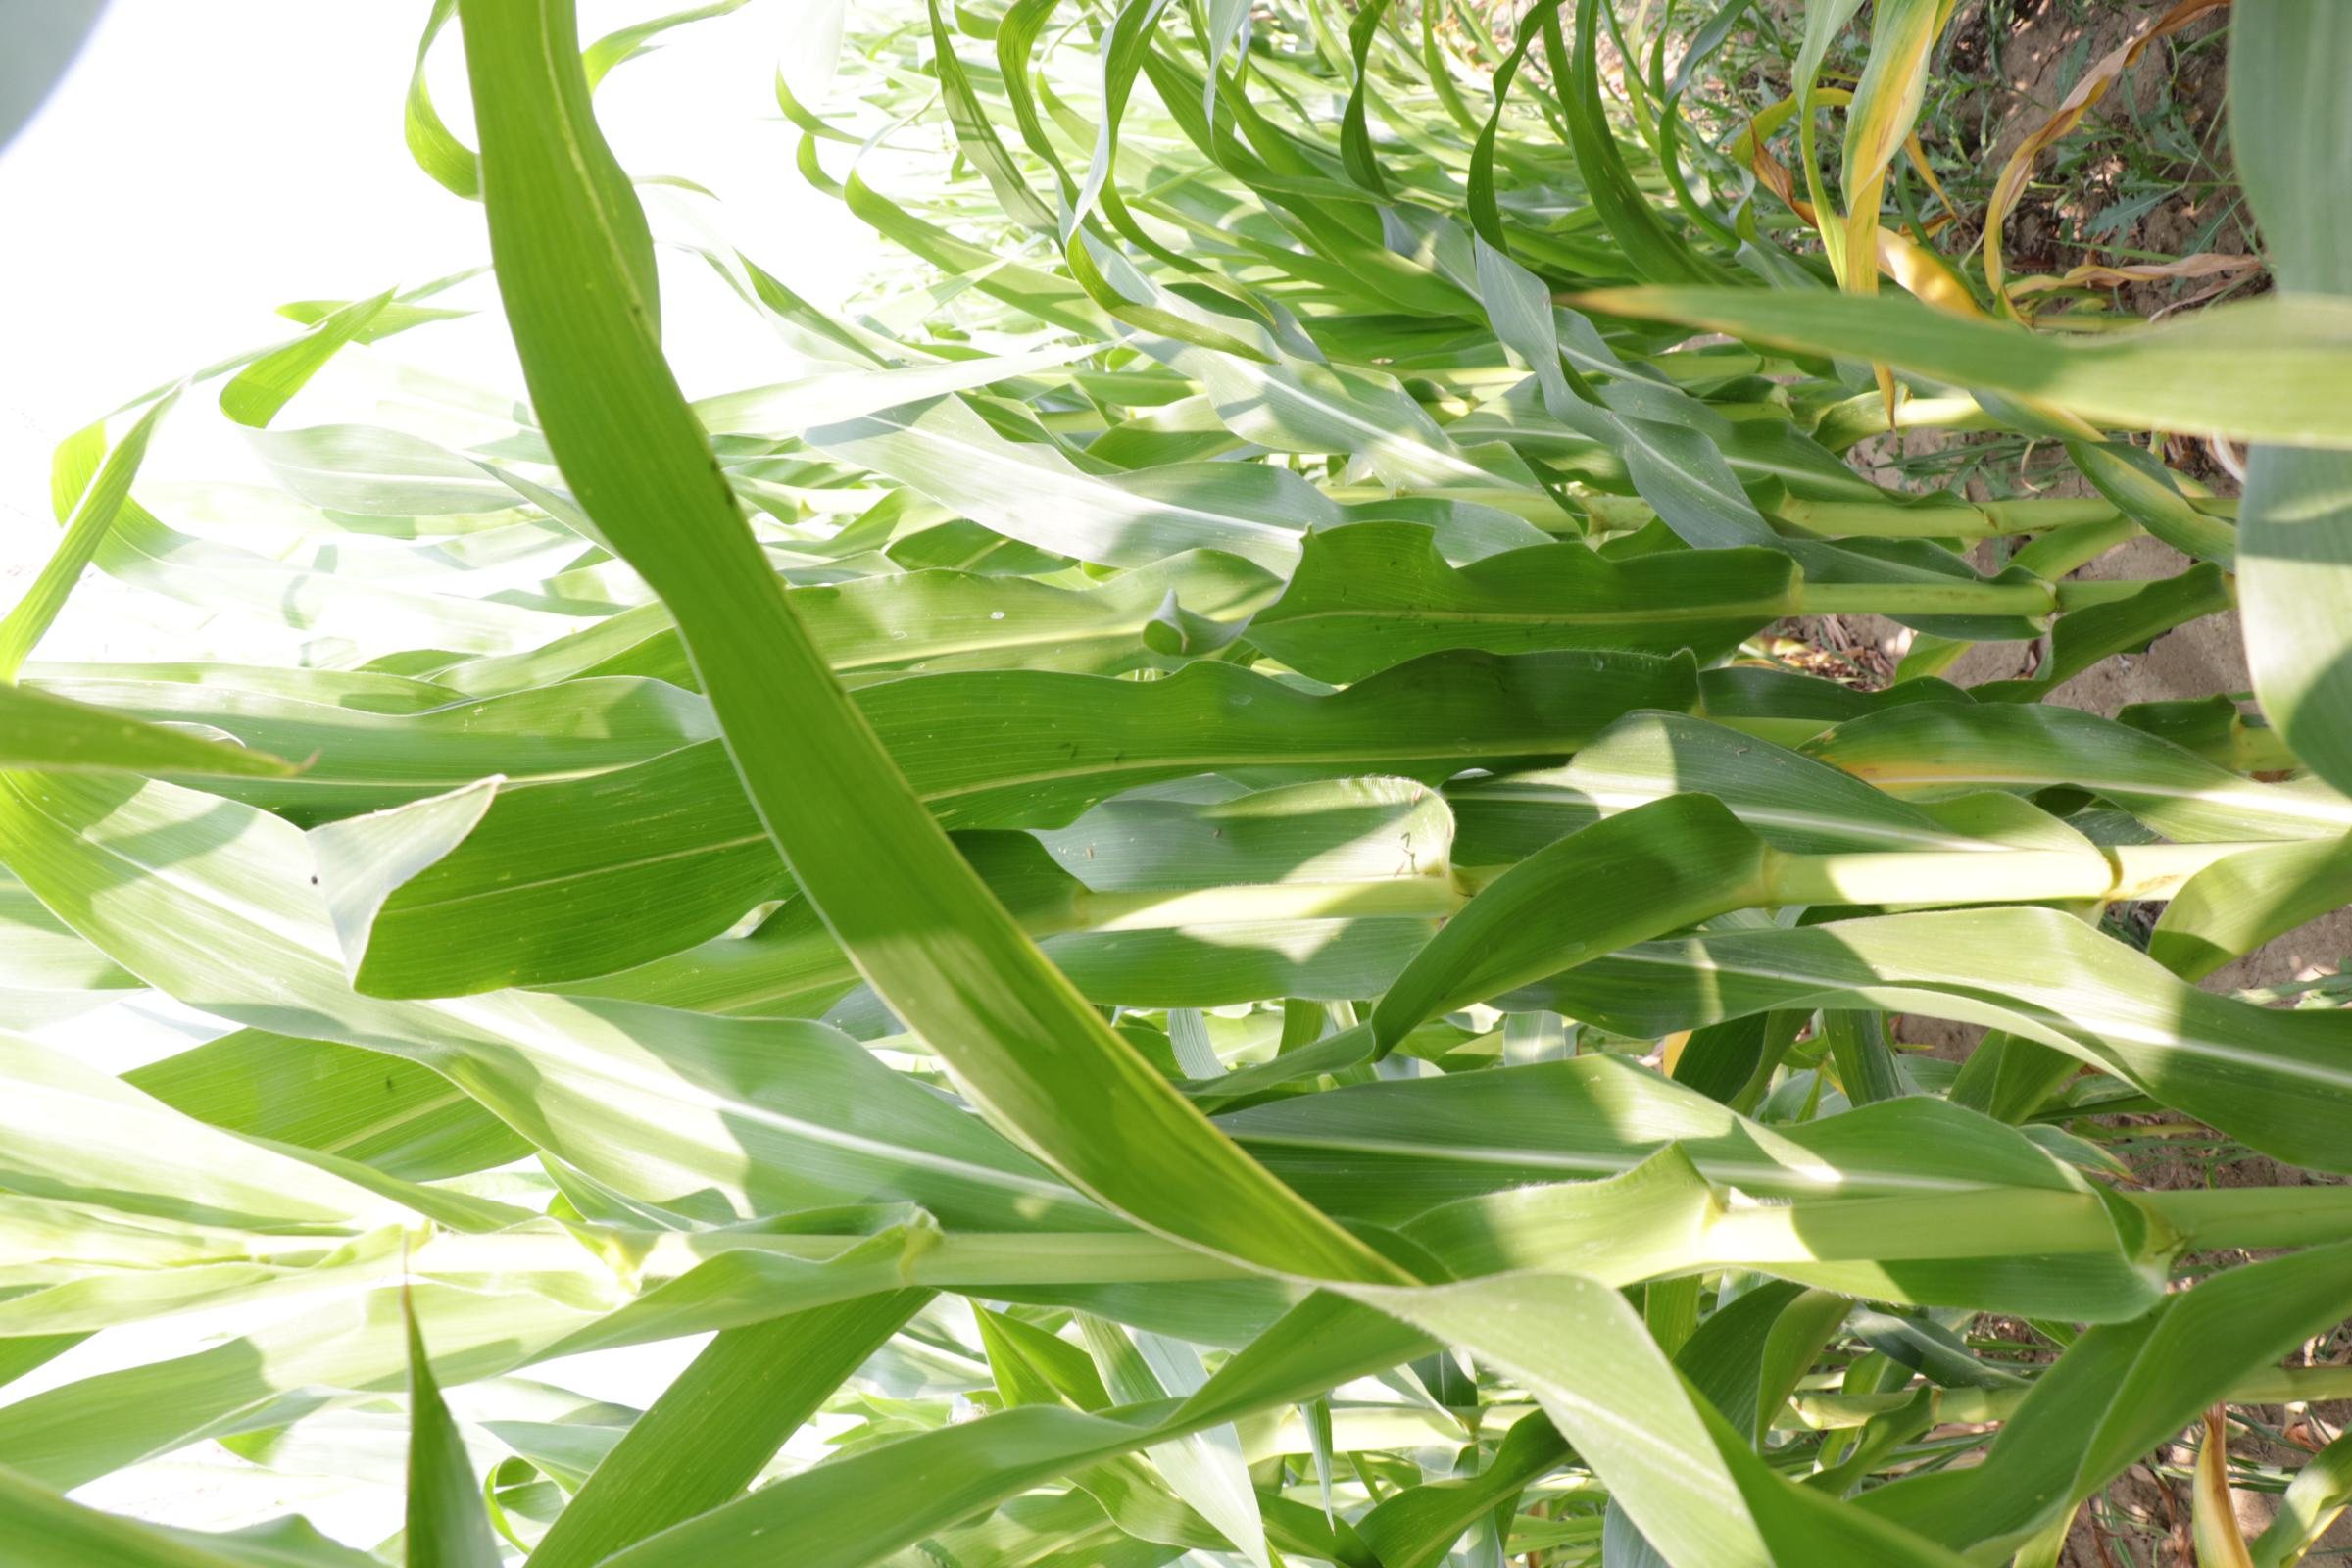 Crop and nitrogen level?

maize, reduced nitrogen fertilisation
